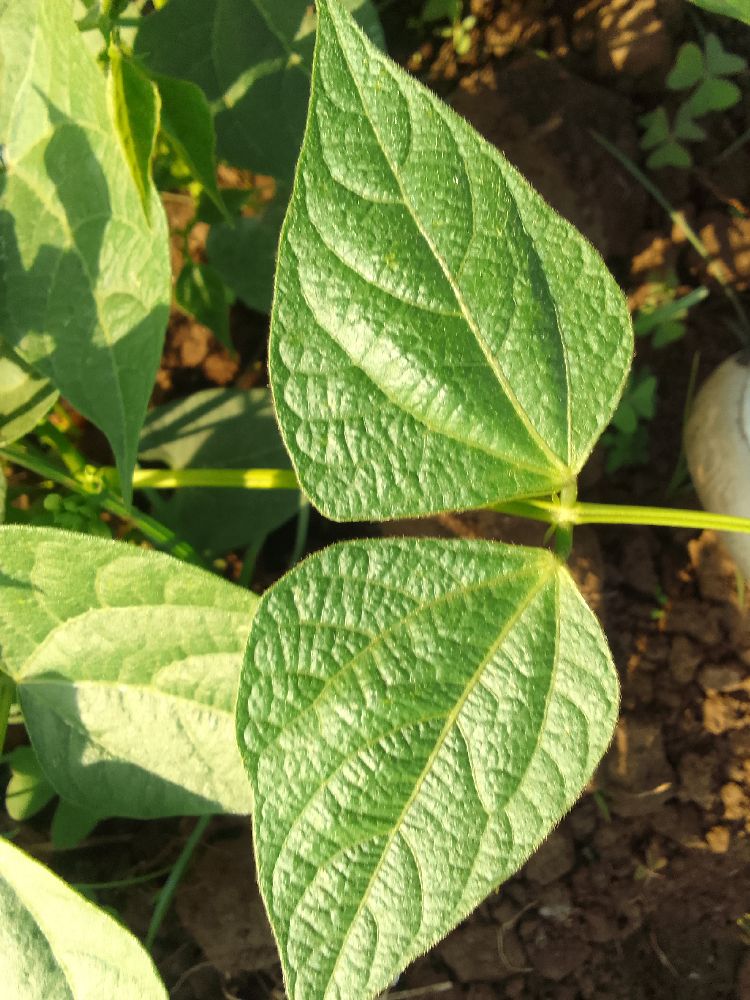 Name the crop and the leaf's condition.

common bean, healthy
